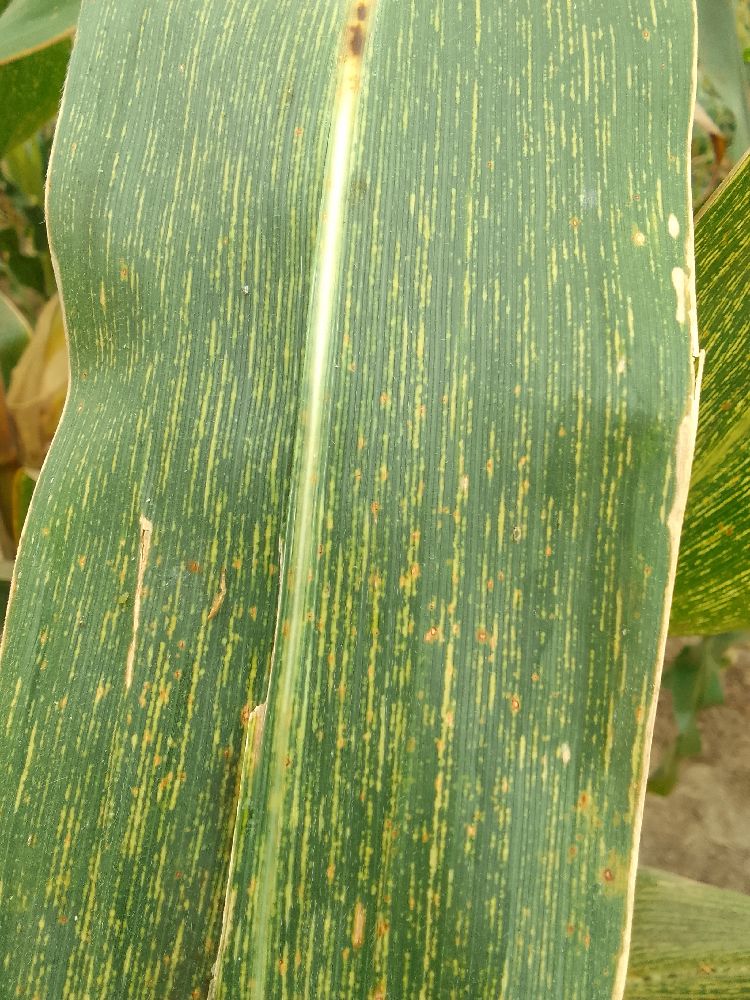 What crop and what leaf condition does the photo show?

maize, maize streak virus
